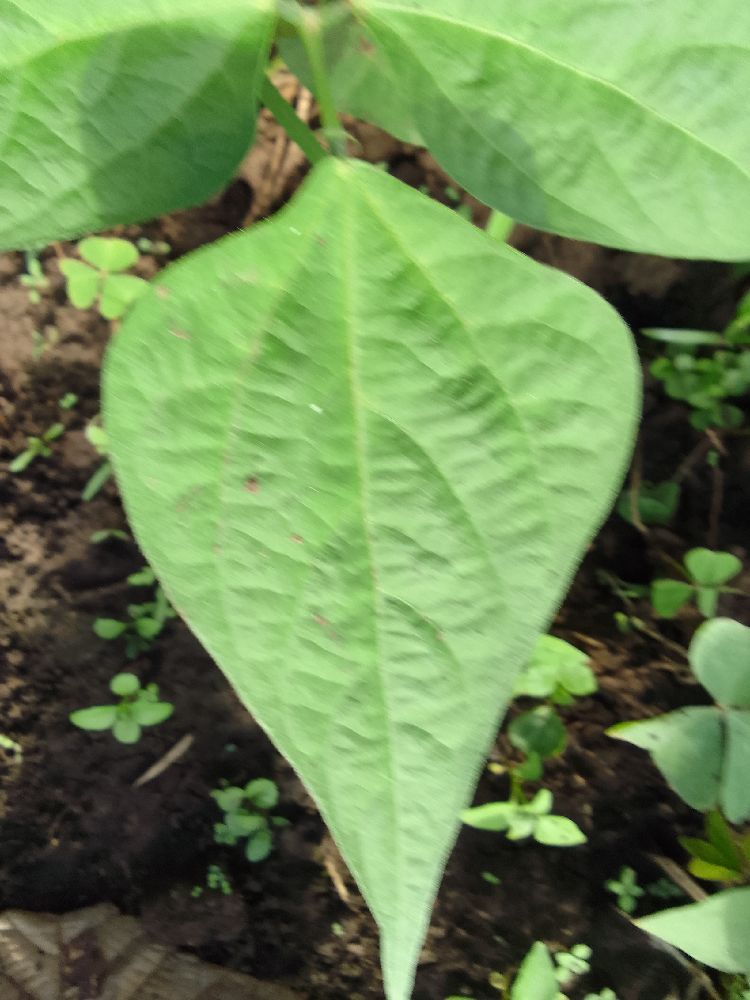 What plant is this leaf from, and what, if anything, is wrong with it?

common bean, healthy
